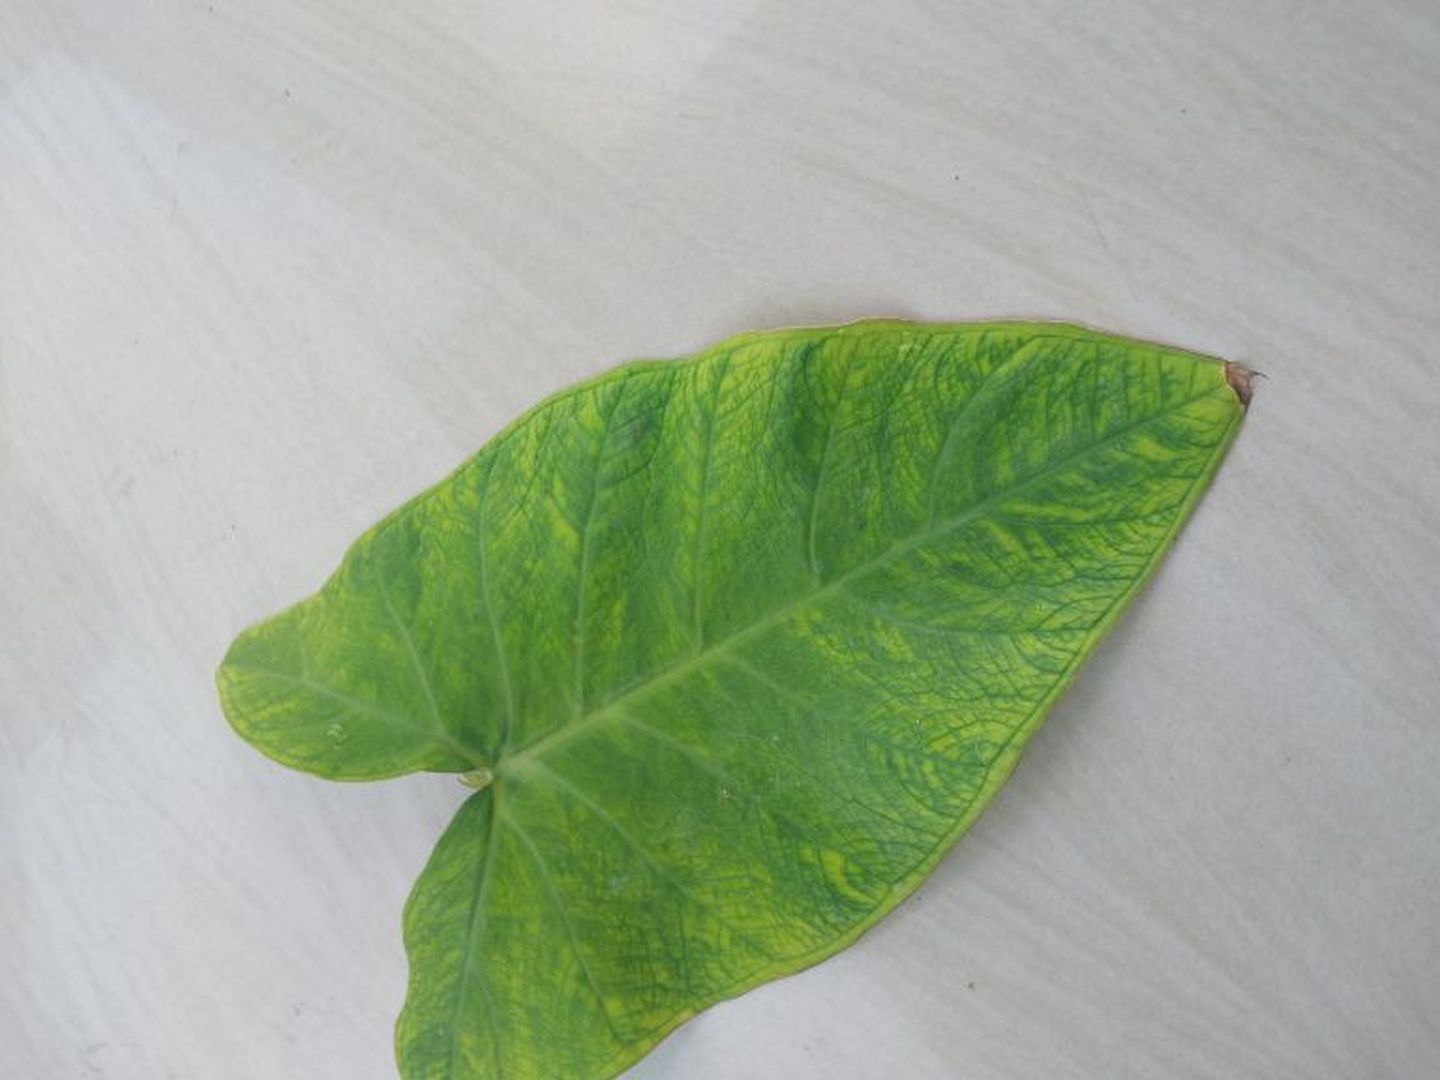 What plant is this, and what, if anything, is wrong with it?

taro, mosaic
